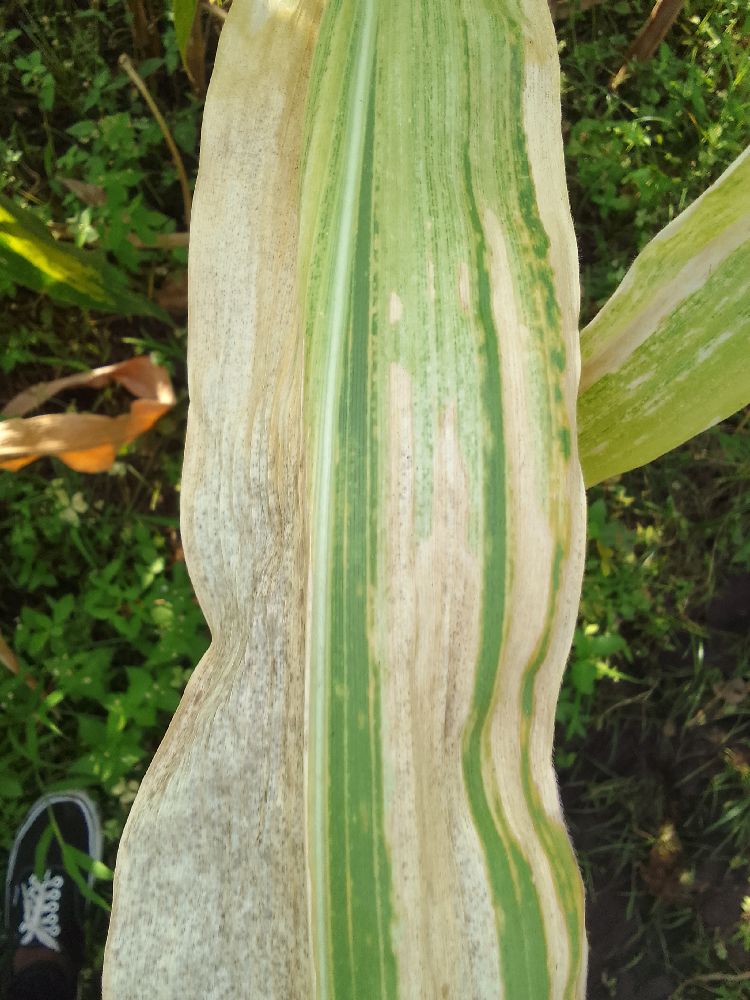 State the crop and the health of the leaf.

maize, maize lethal necrosis
